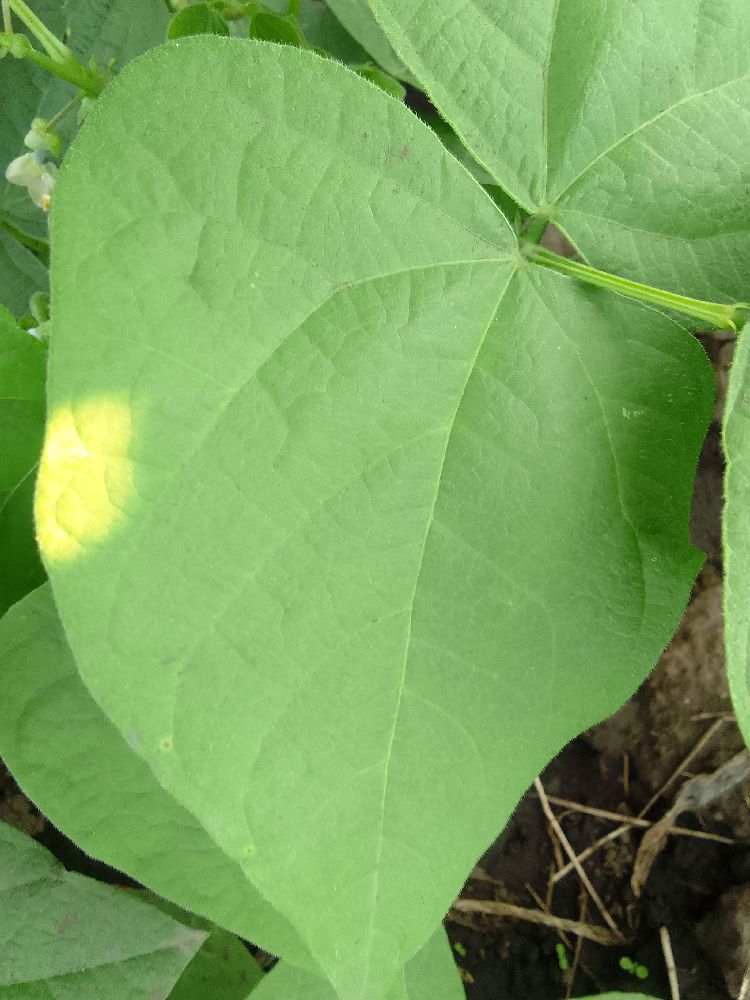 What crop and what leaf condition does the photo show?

common bean, healthy
